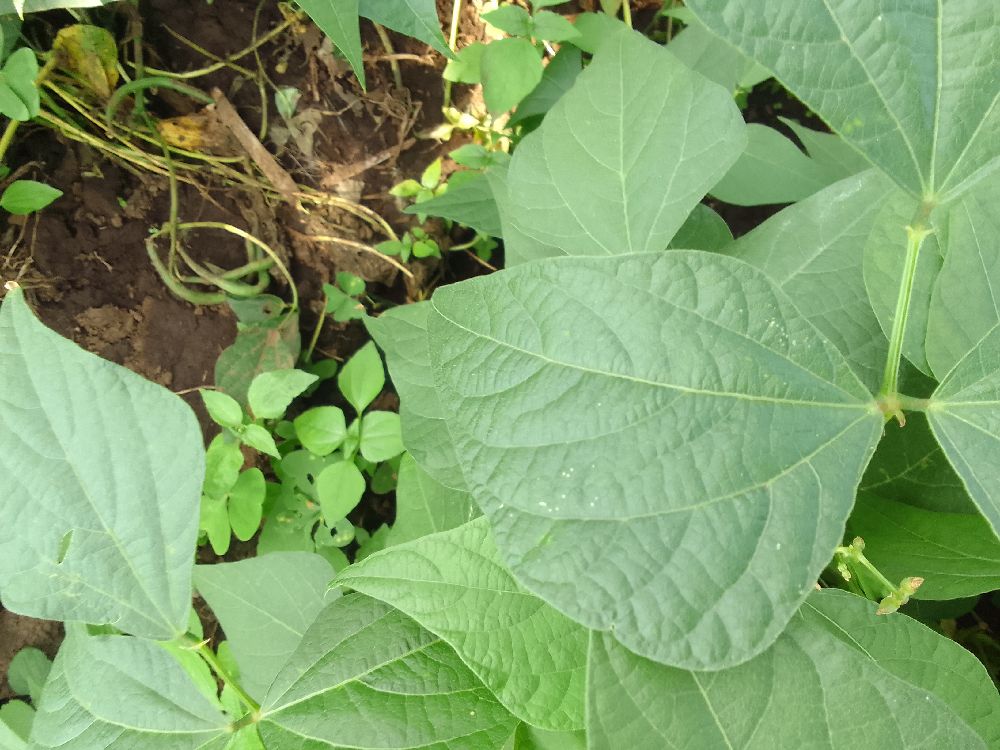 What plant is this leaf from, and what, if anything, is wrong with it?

common bean, healthy
